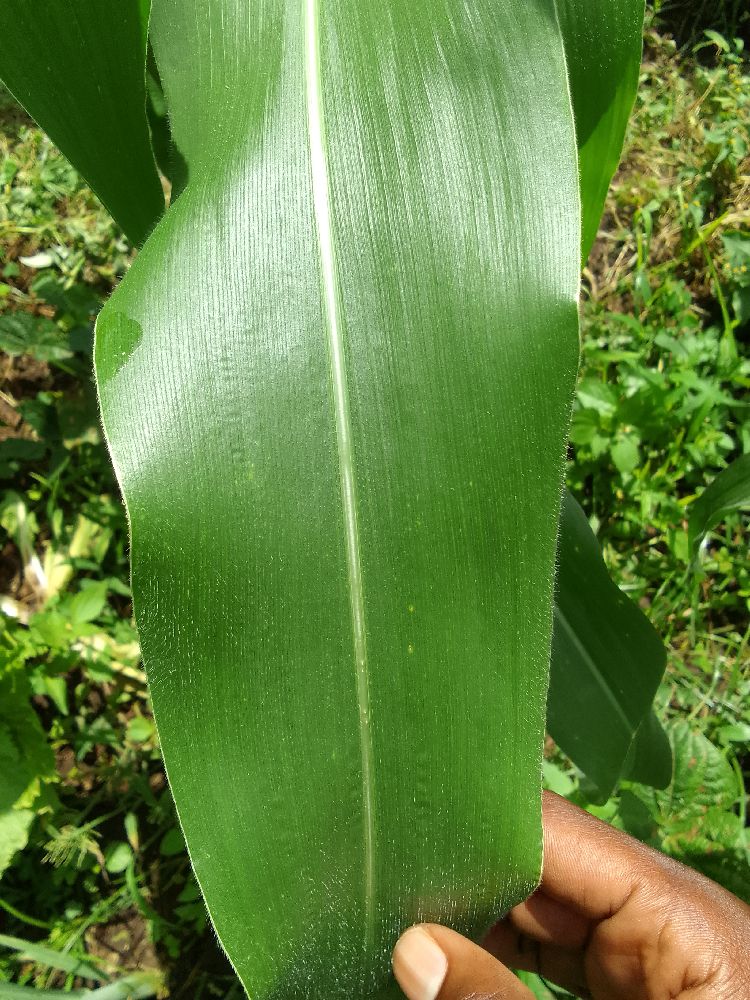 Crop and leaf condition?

maize, healthy
